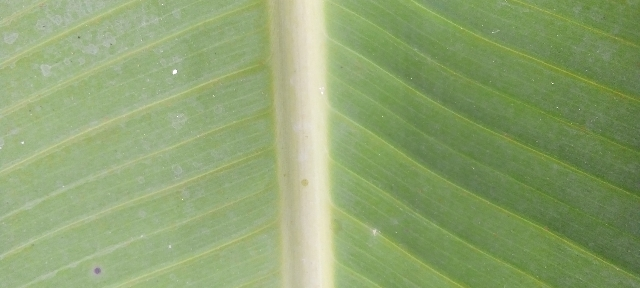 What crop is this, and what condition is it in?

banana, healthy
